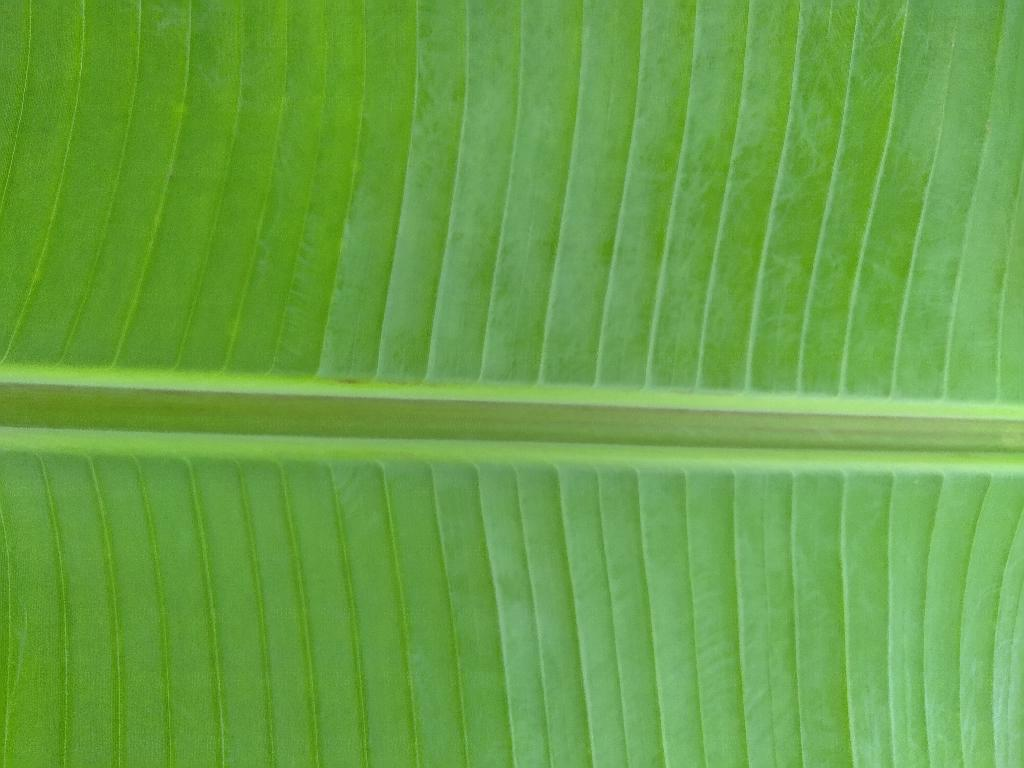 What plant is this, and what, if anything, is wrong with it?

banana, healthy
